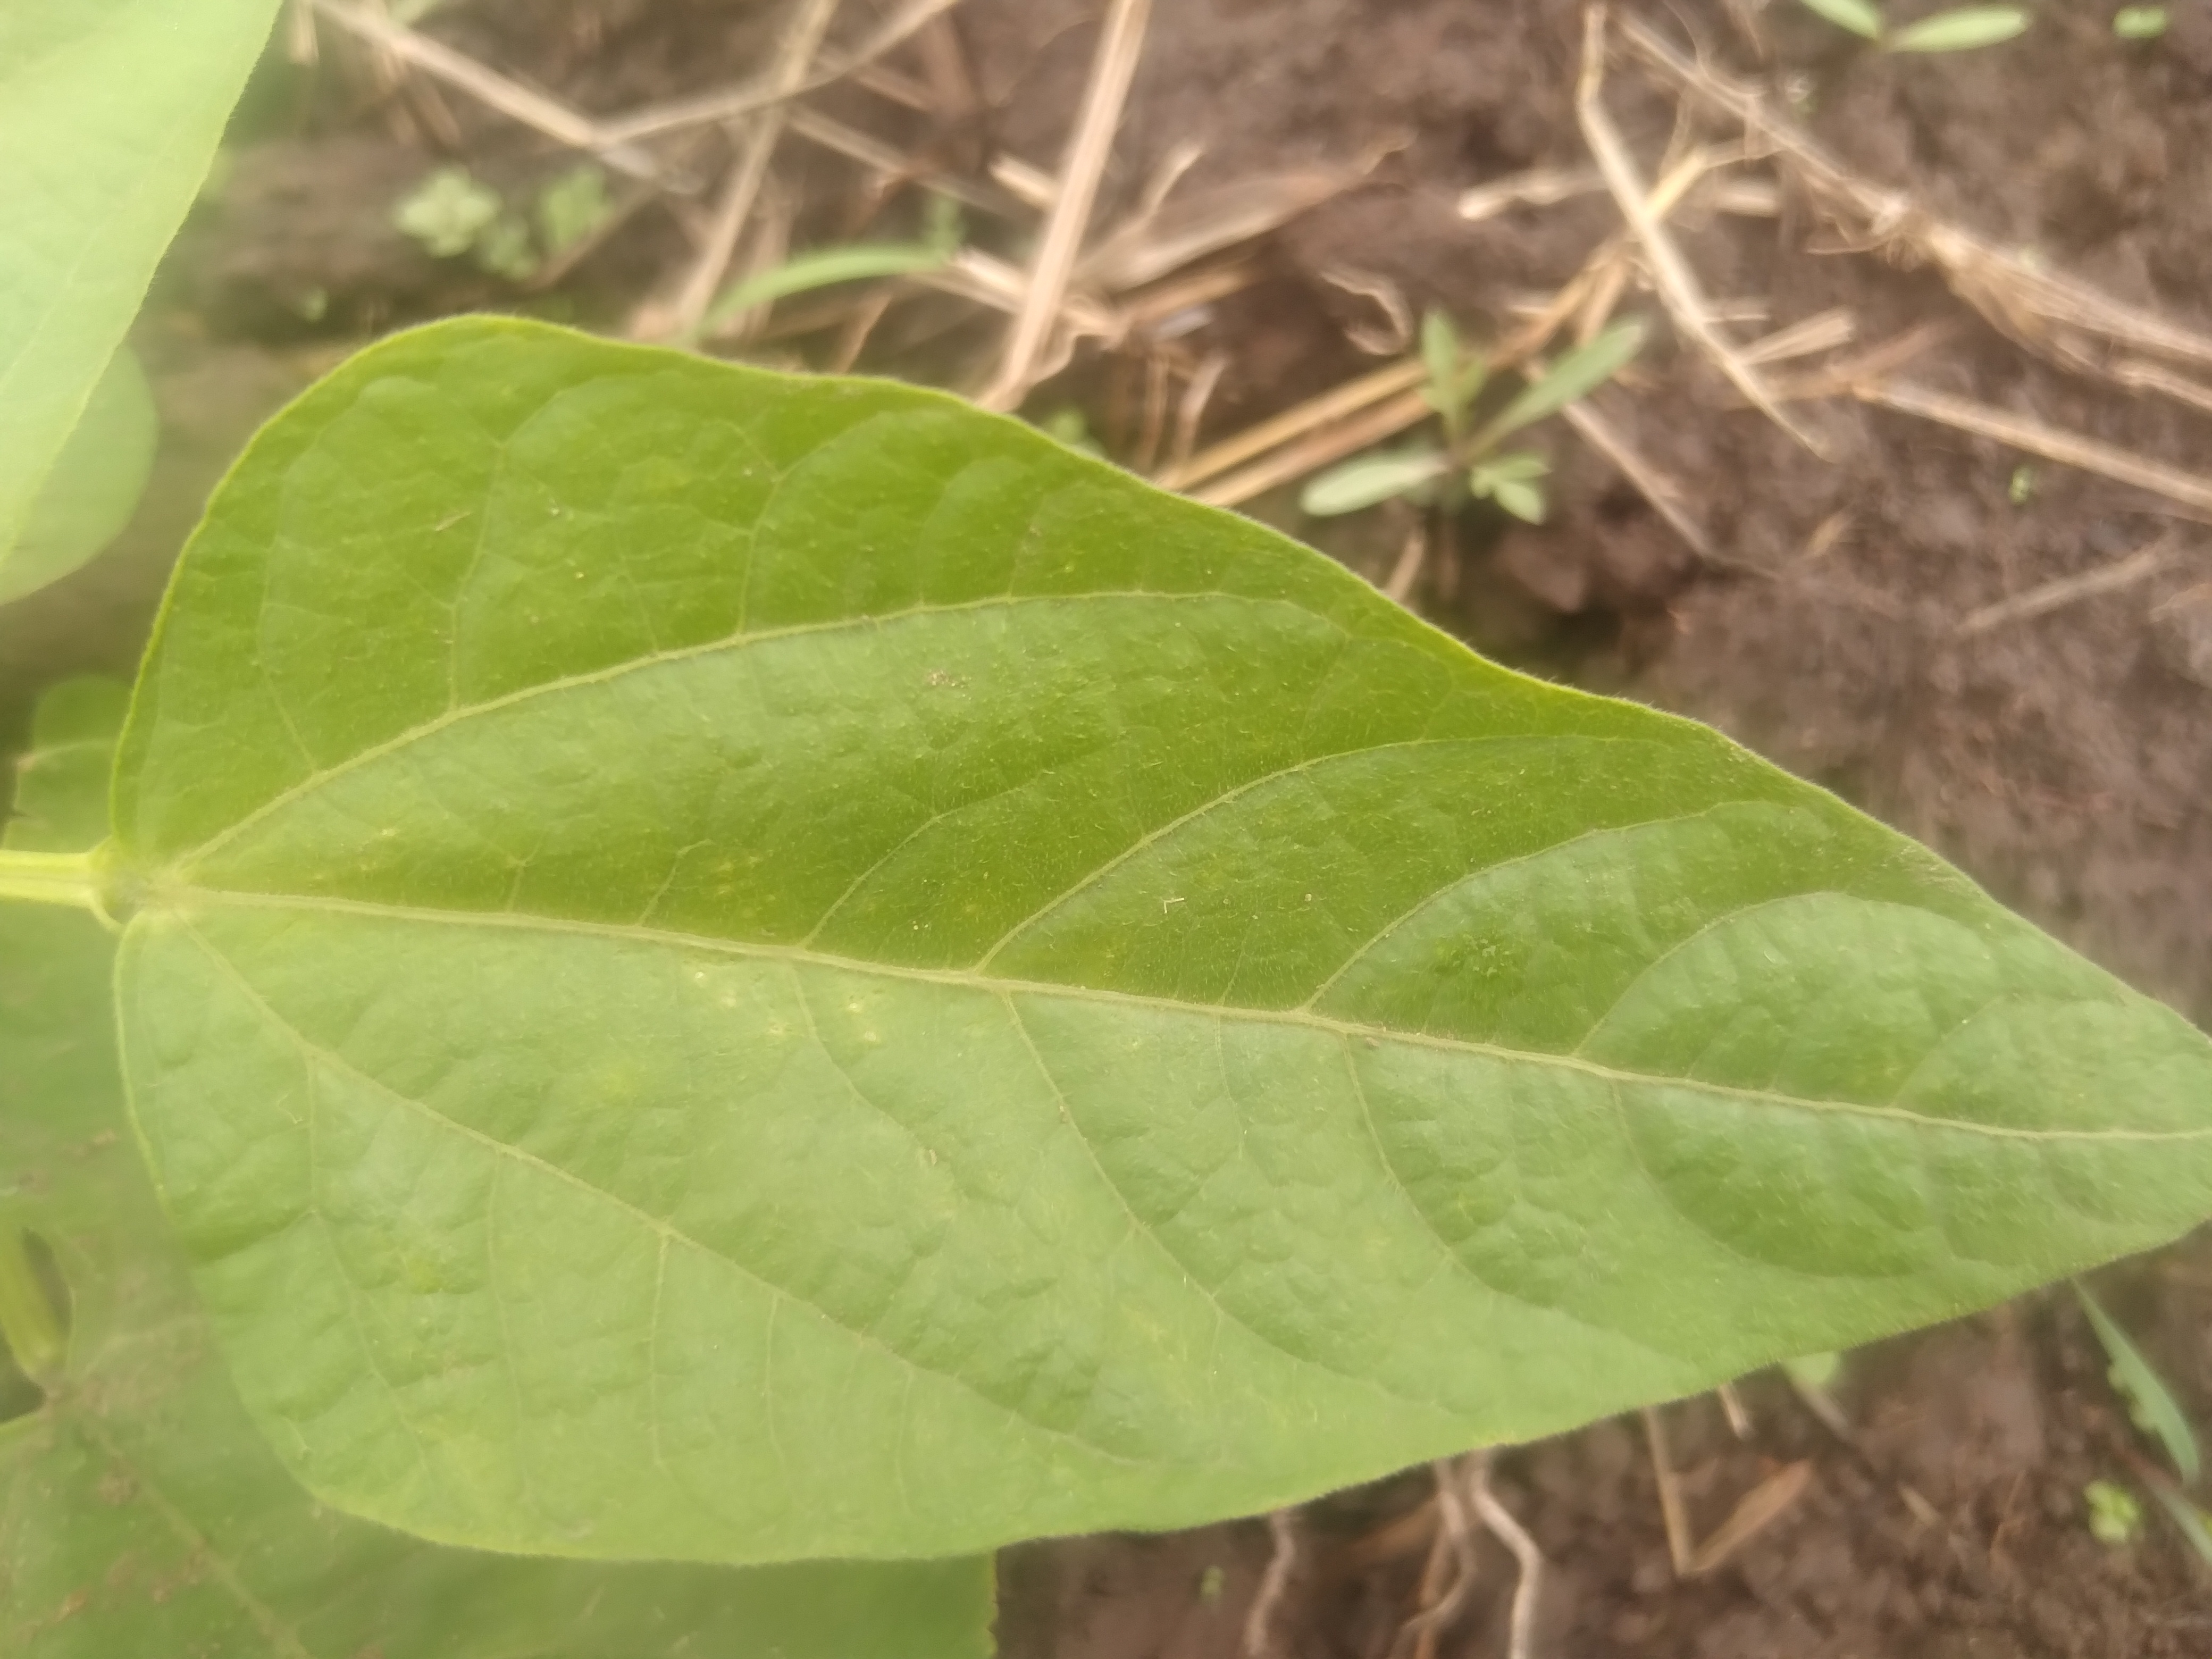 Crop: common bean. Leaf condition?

healthy
